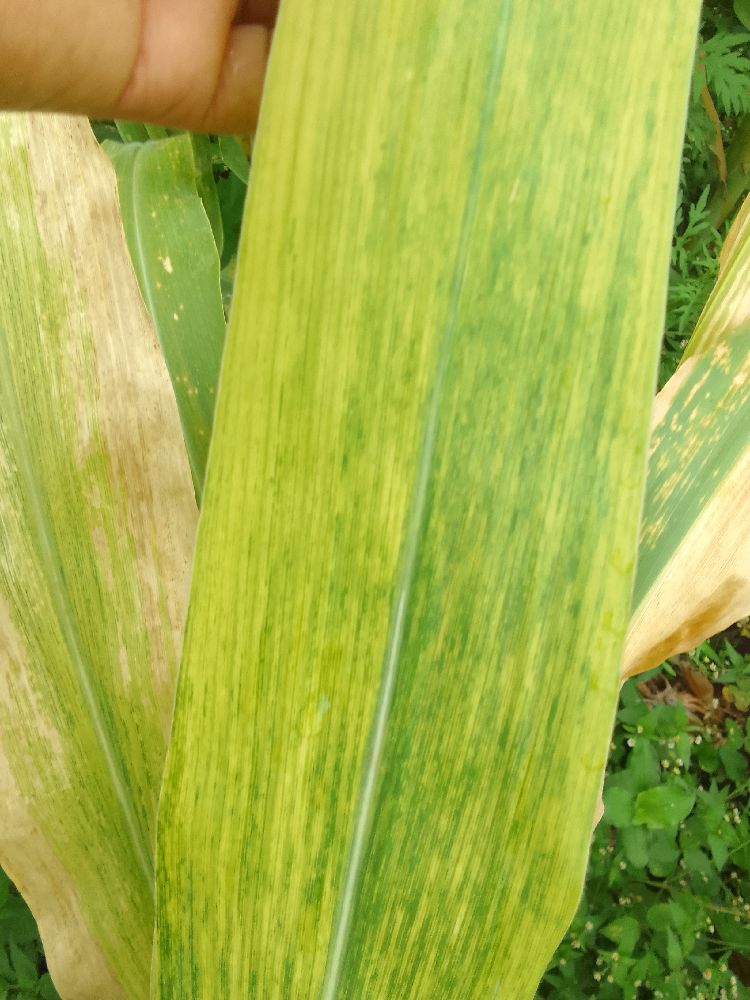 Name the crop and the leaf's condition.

maize, maize lethal necrosis
